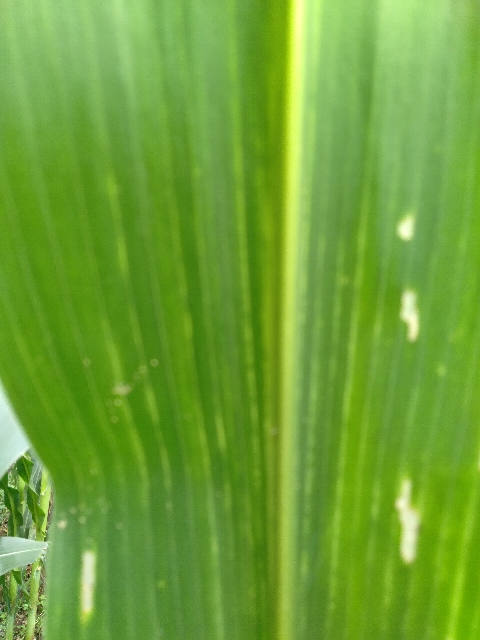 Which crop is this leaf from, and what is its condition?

maize, maize lethal necrosis
